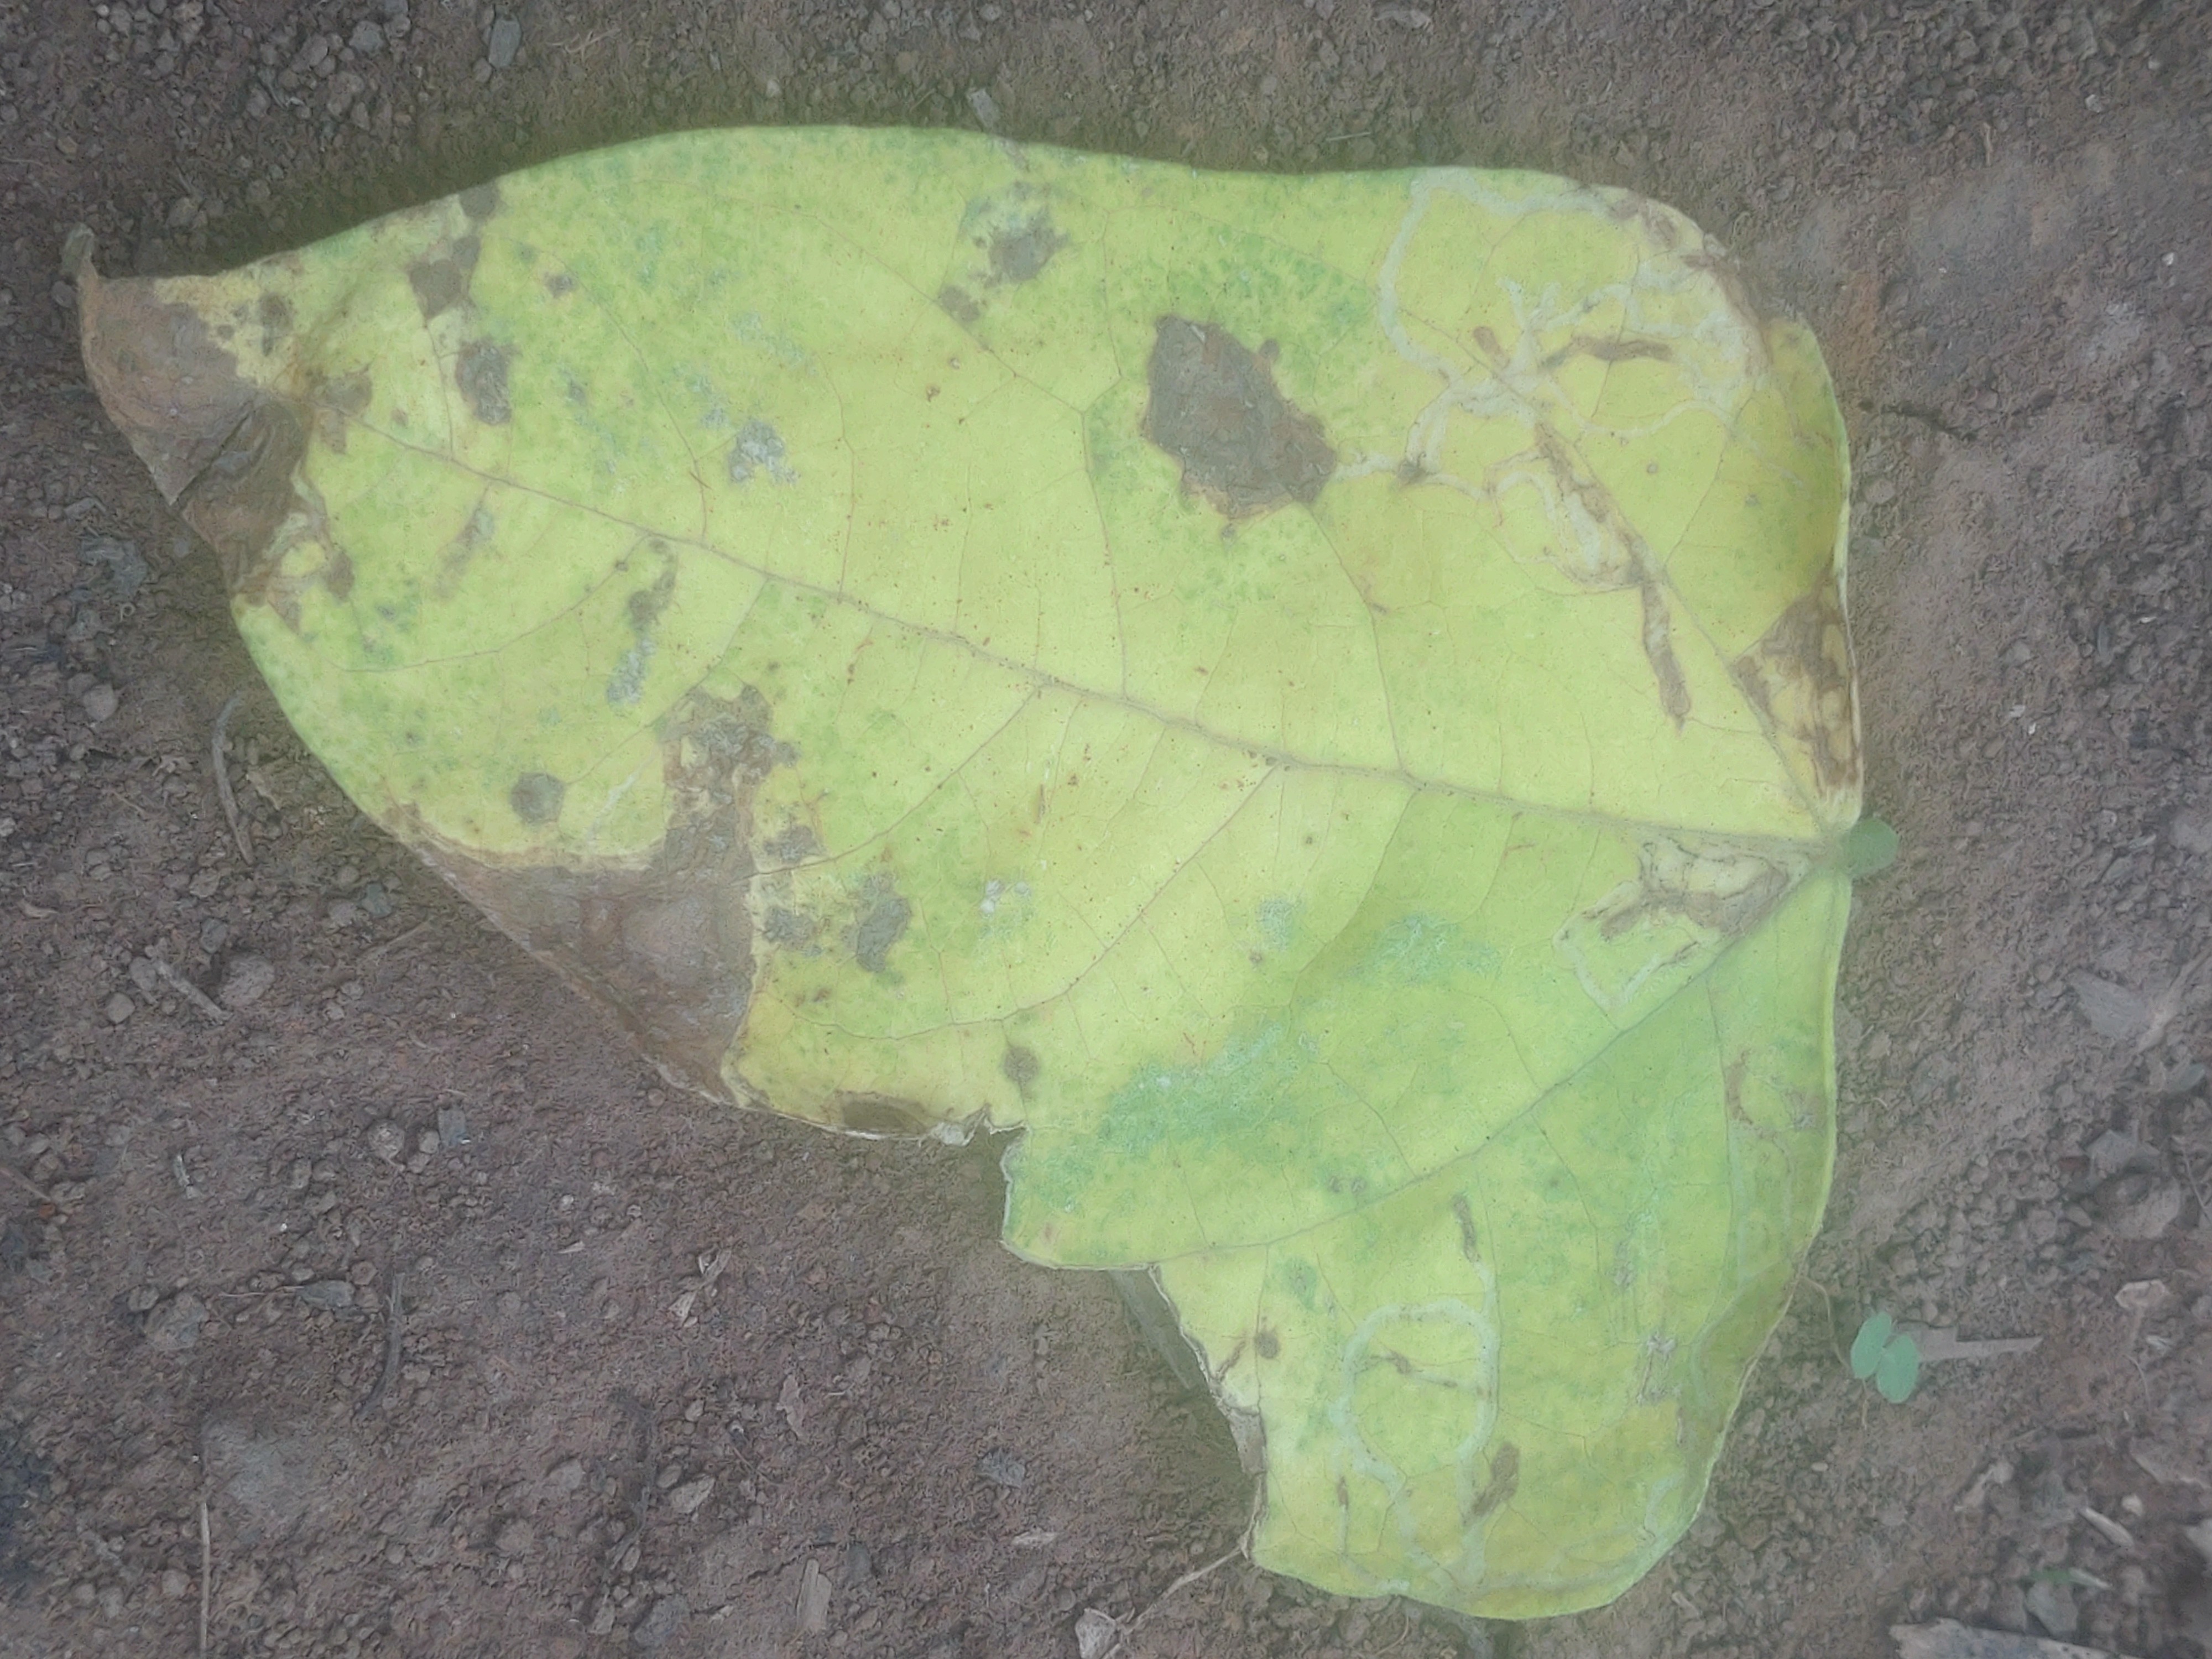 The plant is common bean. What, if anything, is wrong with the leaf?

anthracnose
